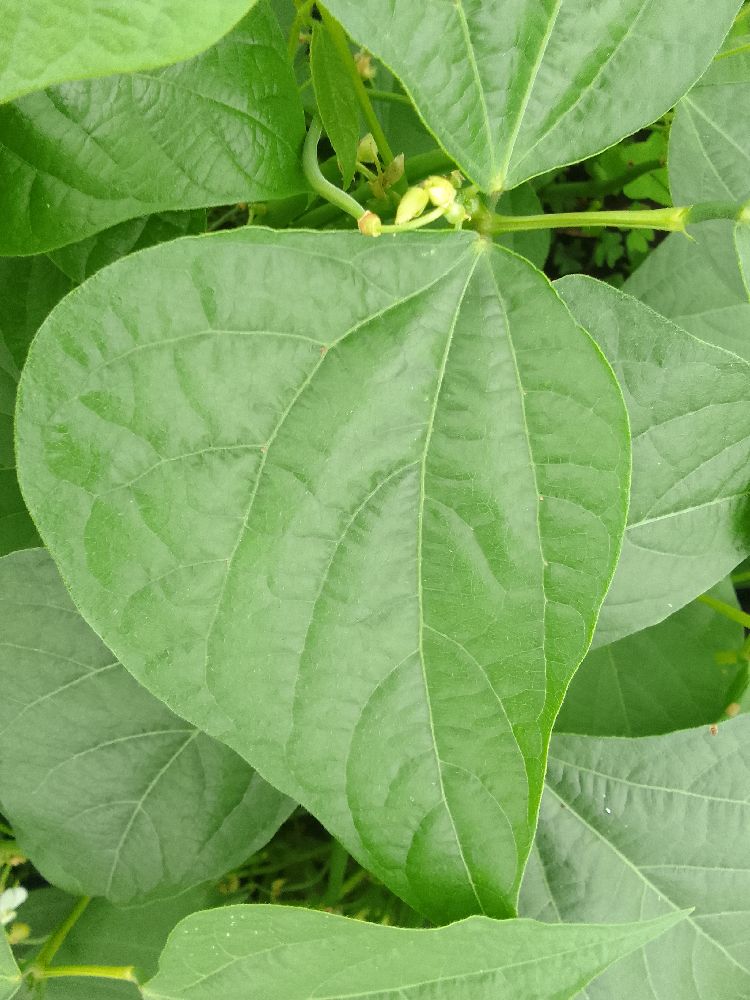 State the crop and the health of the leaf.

common bean, healthy
